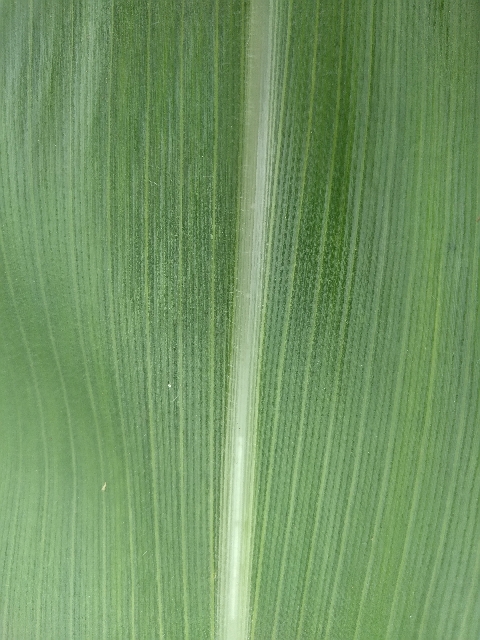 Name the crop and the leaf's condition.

maize, healthy
